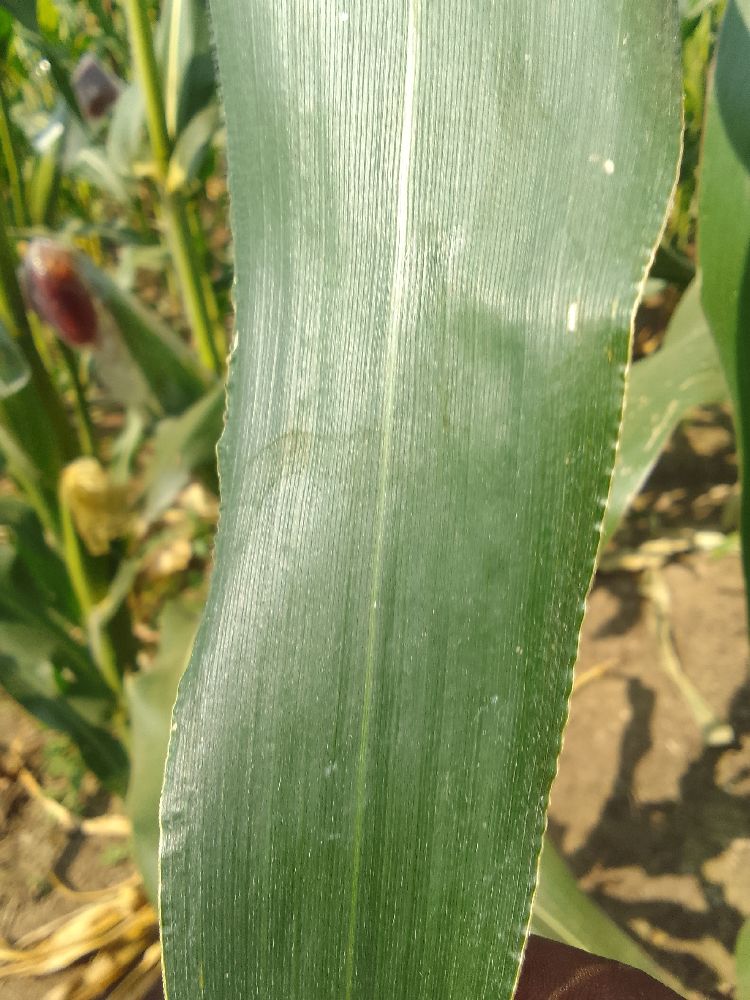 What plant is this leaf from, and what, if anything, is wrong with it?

maize, healthy
